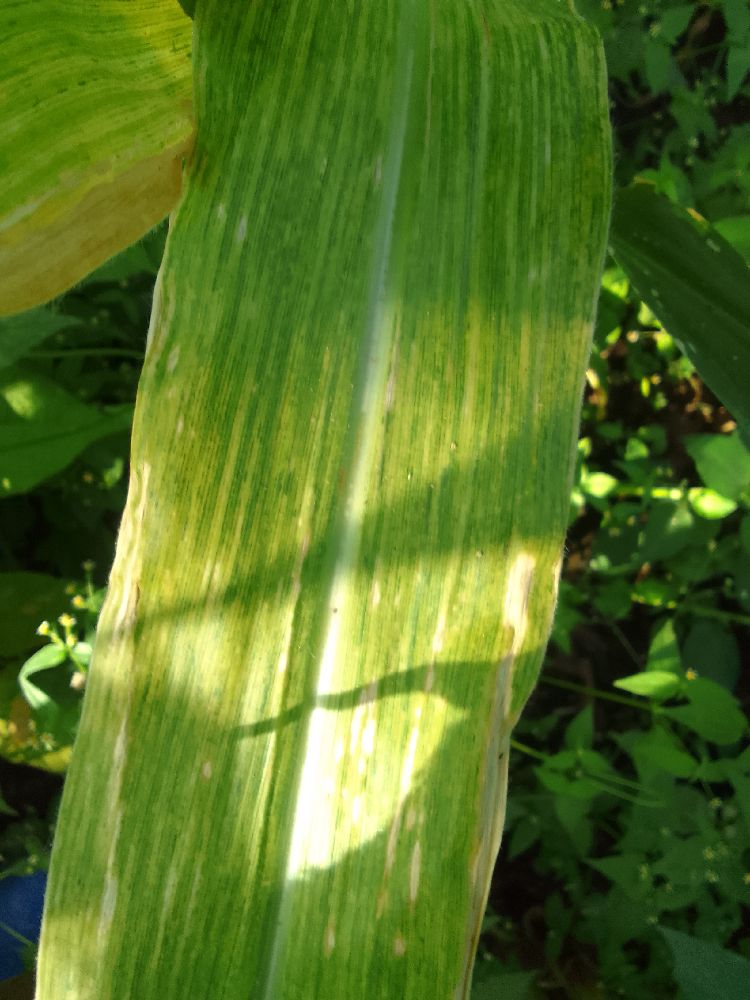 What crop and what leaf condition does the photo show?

maize, maize lethal necrosis
